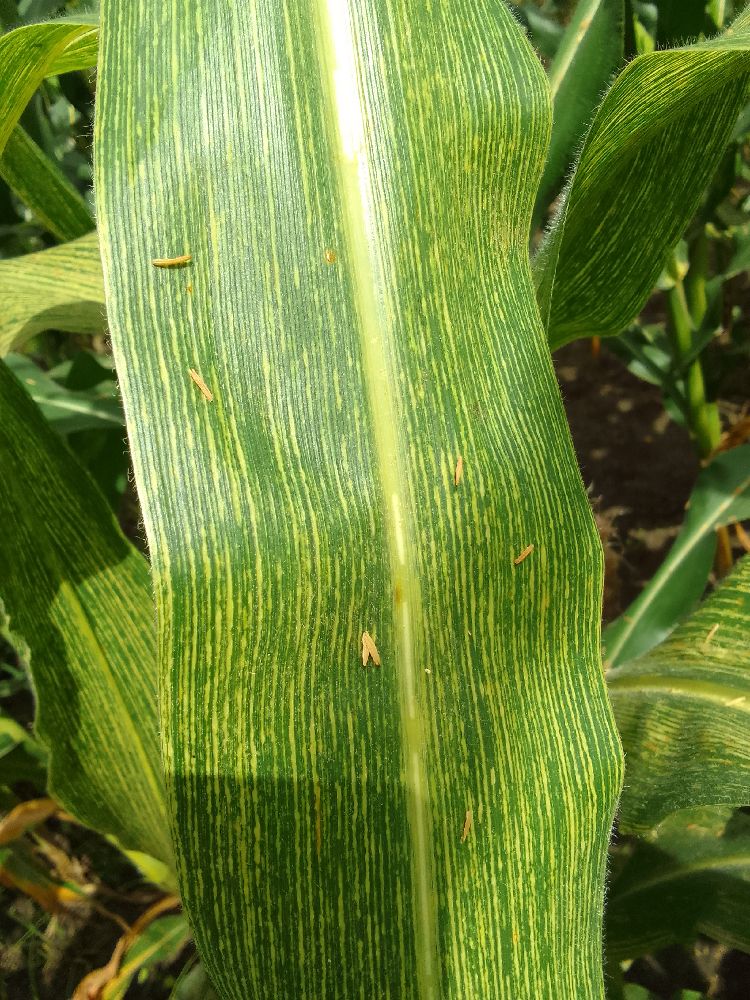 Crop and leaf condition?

maize, maize streak virus
